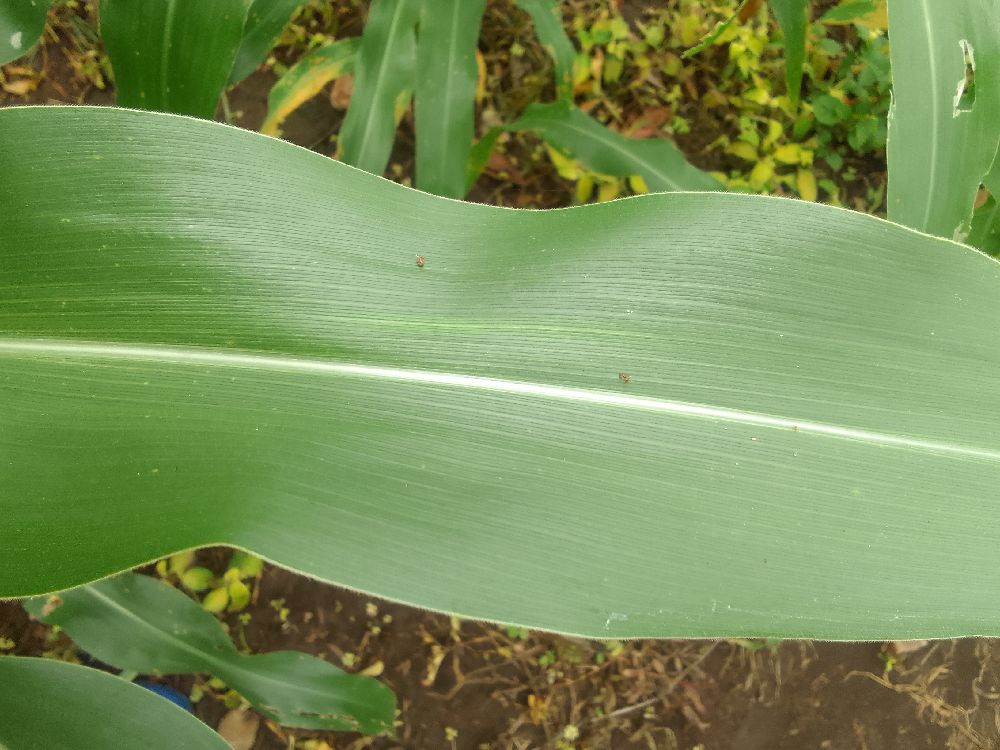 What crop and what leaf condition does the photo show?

maize, healthy
